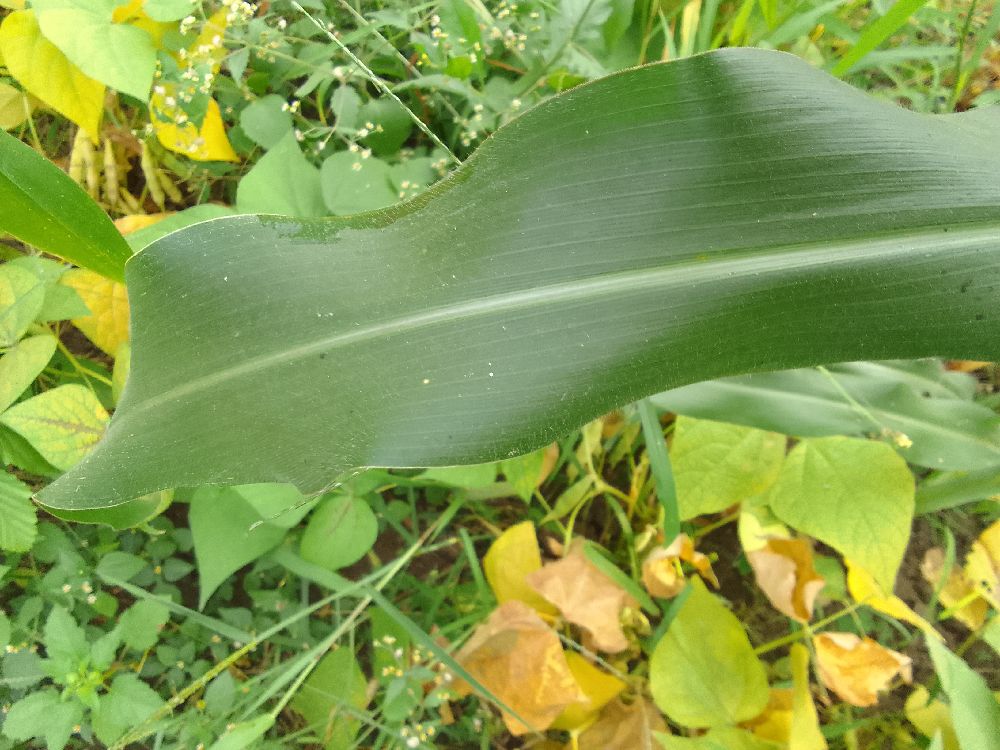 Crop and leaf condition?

maize, healthy
